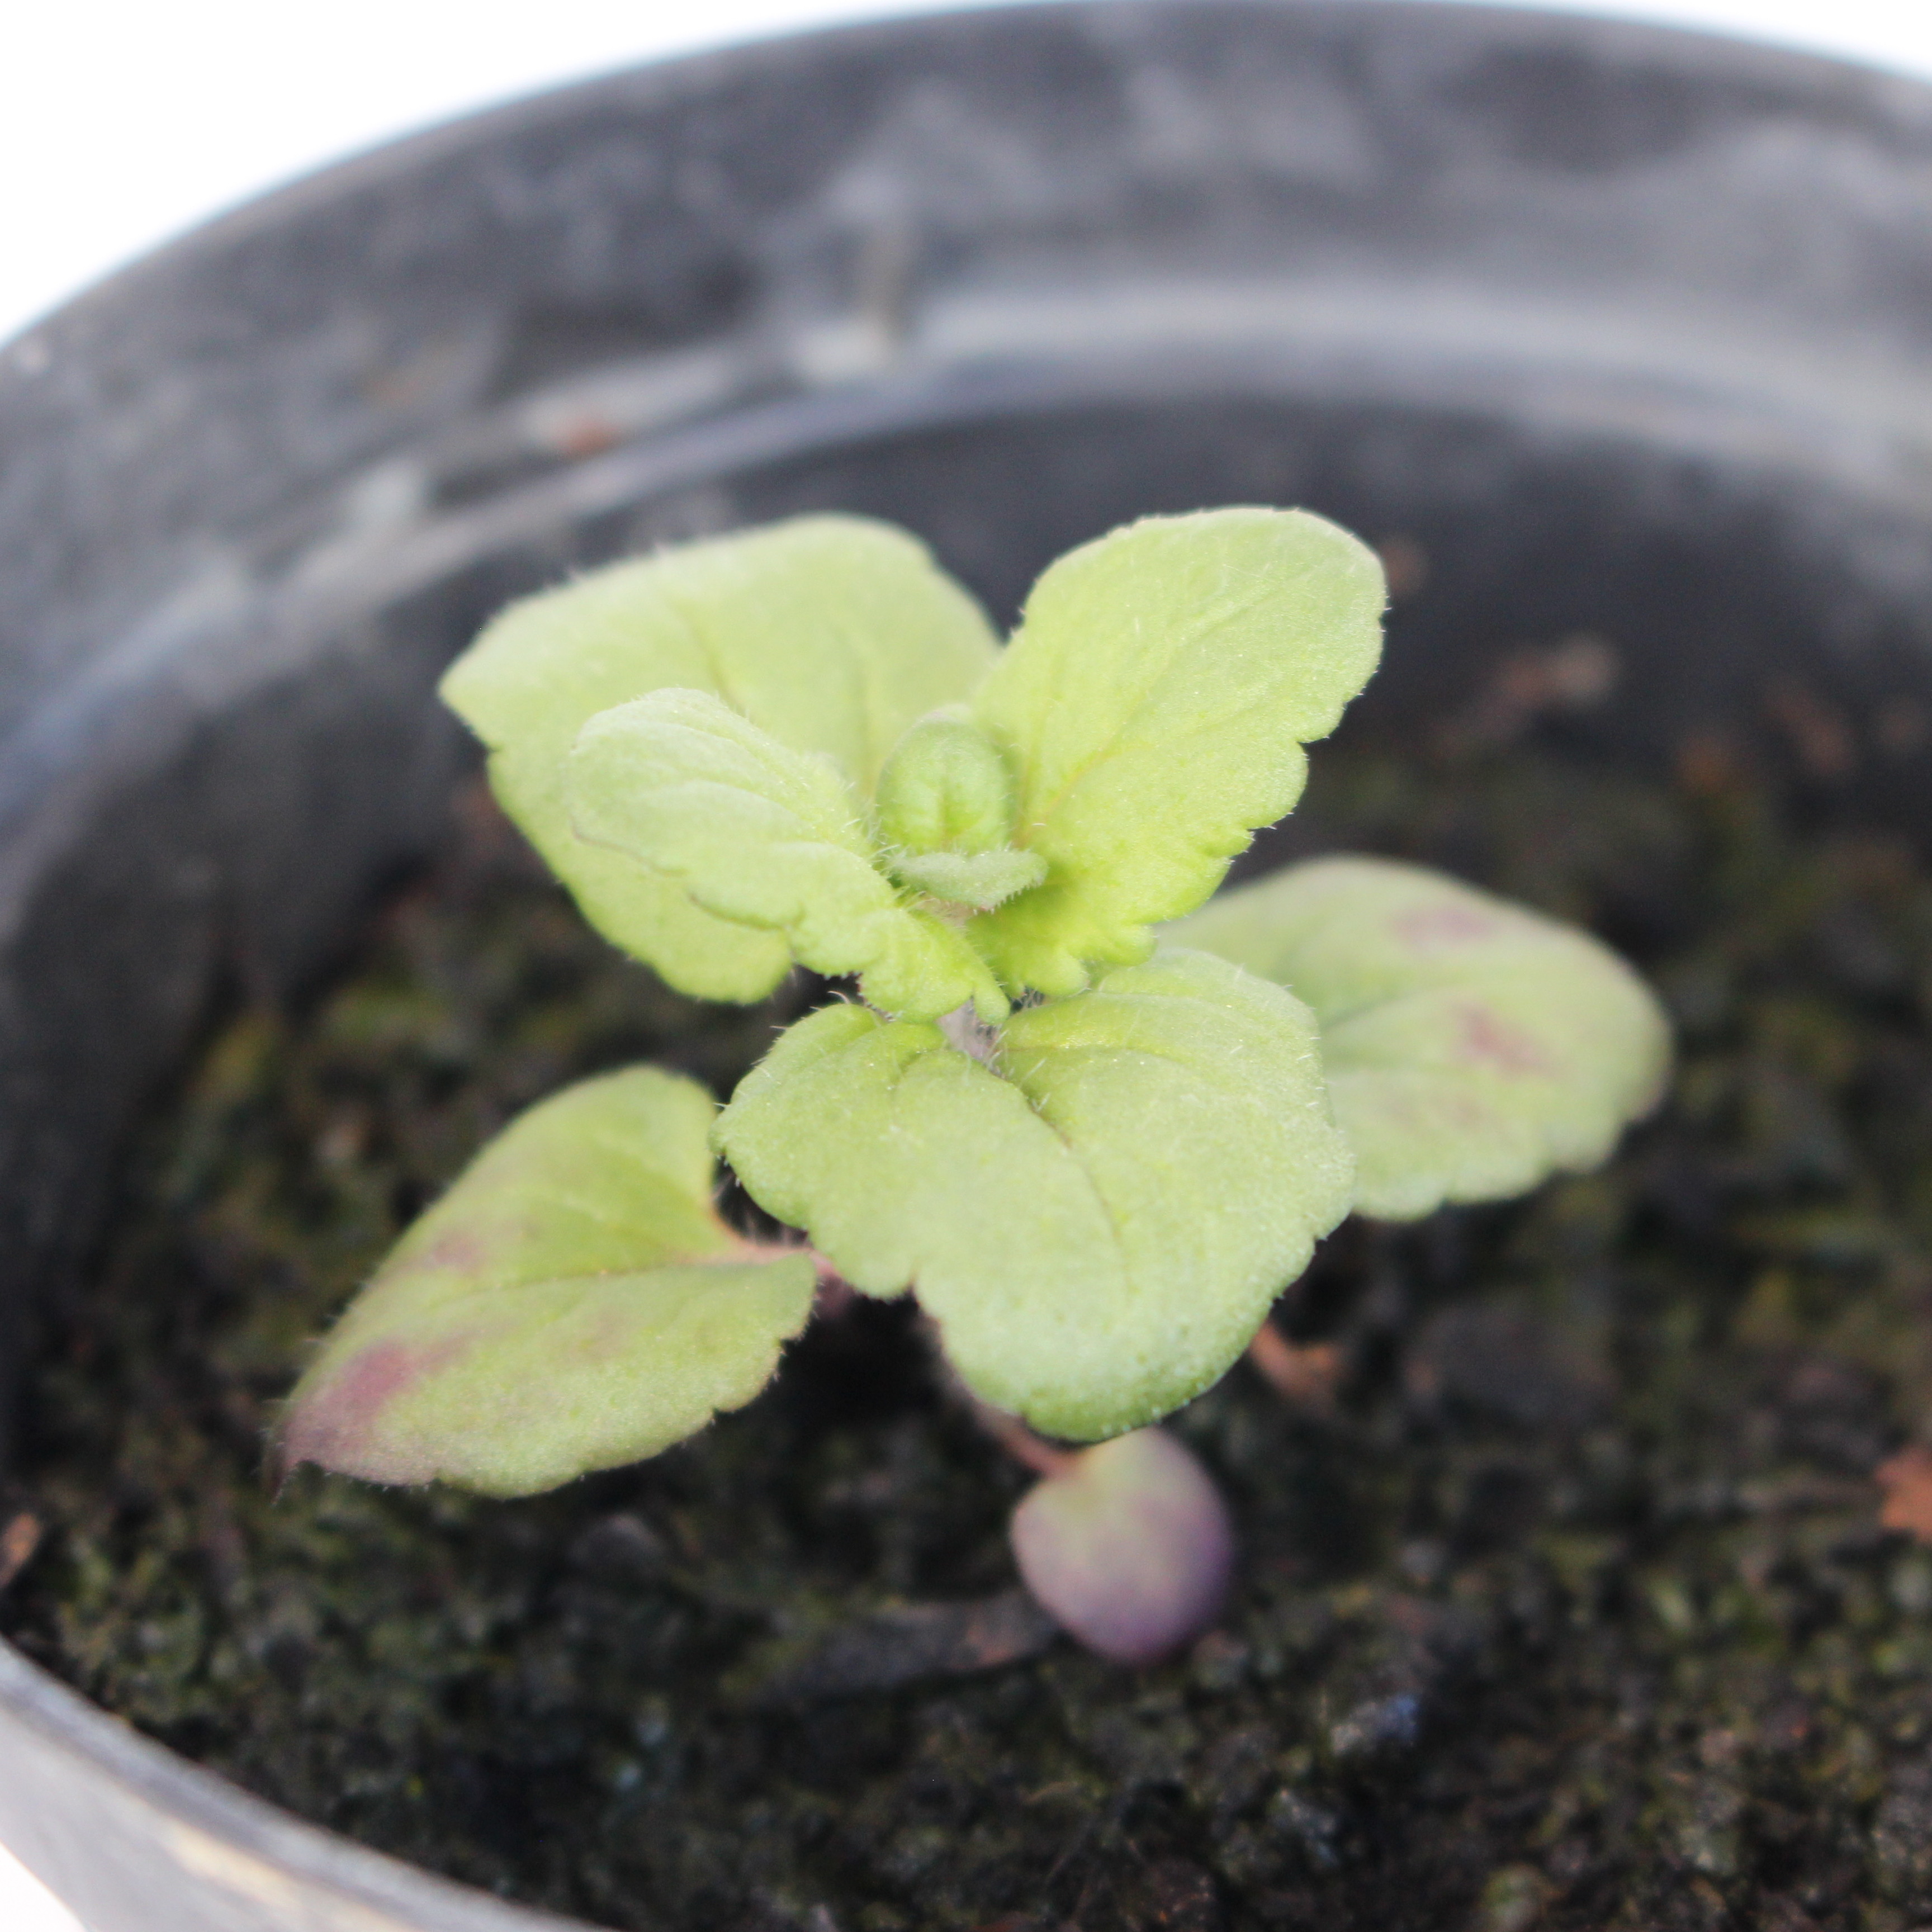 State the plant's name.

Veronica persica
